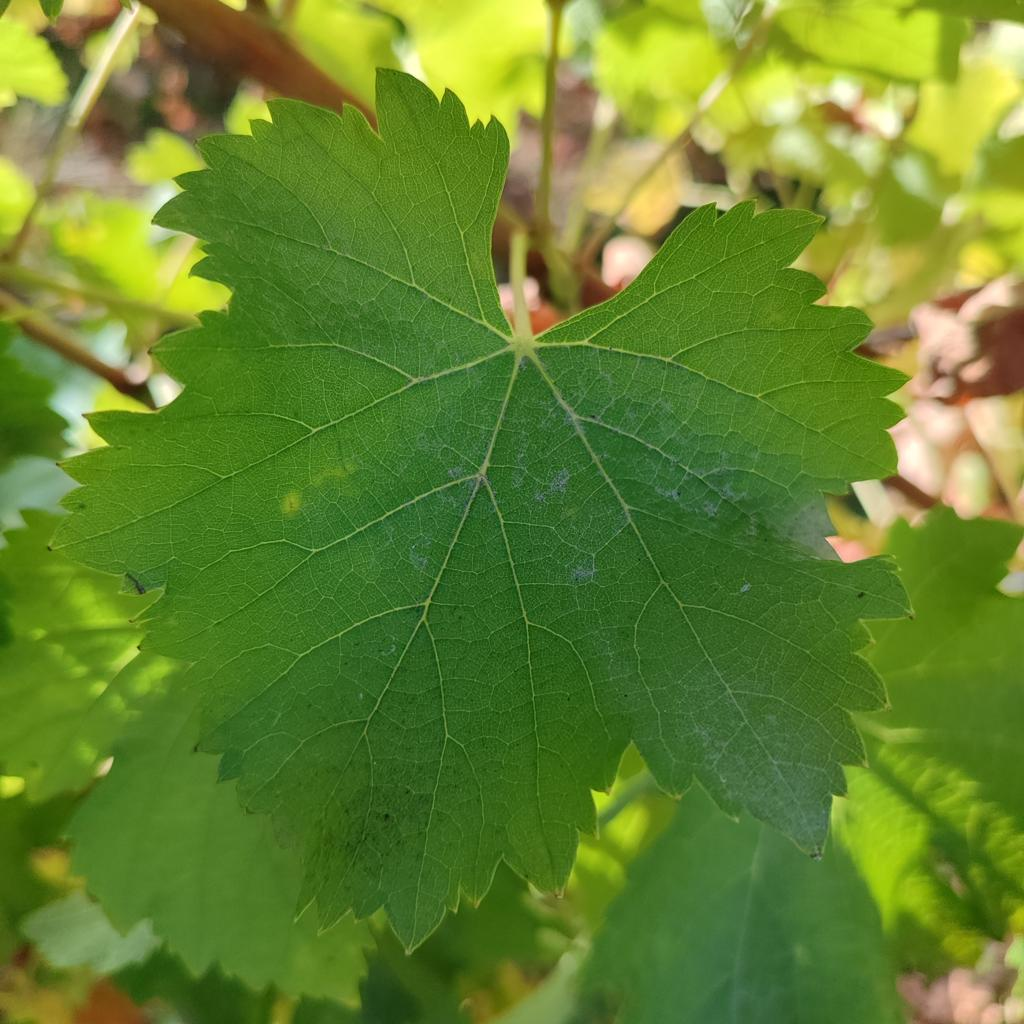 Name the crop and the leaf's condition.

grapevine, powdery mildew
